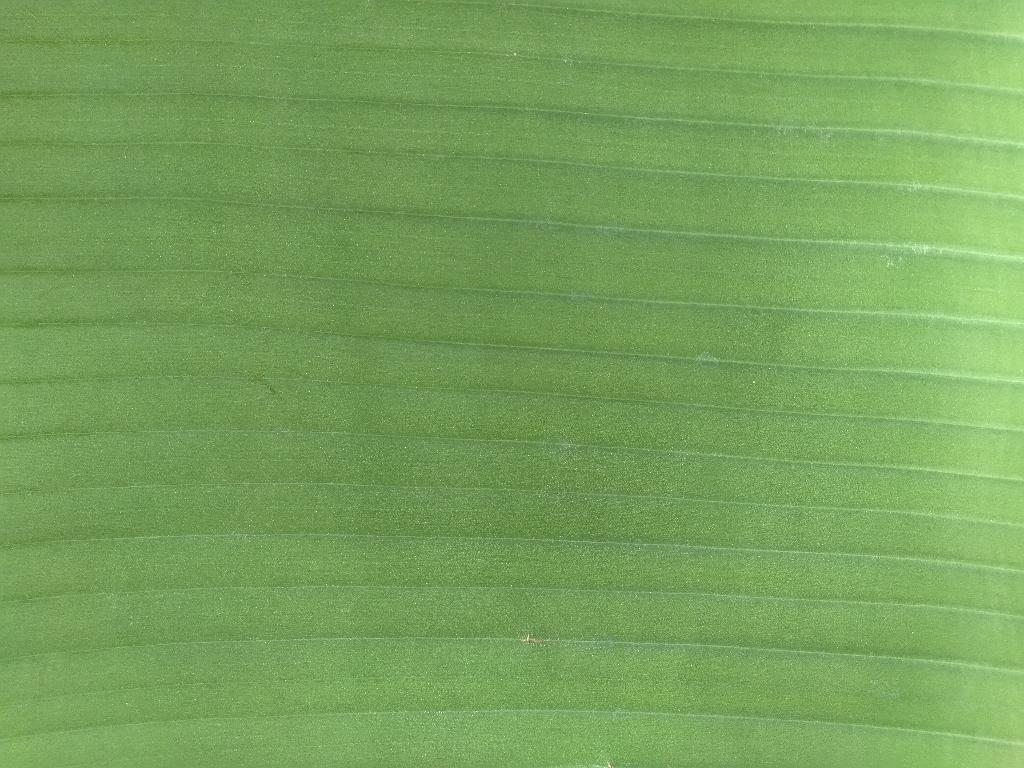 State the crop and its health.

banana, healthy
